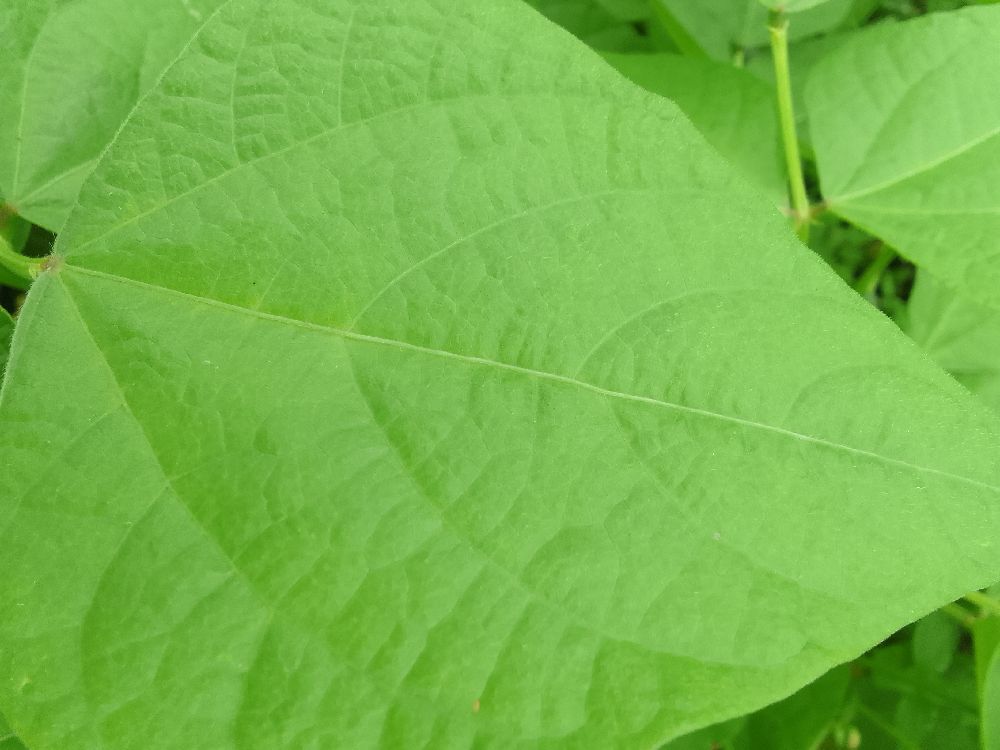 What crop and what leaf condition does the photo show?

common bean, healthy
